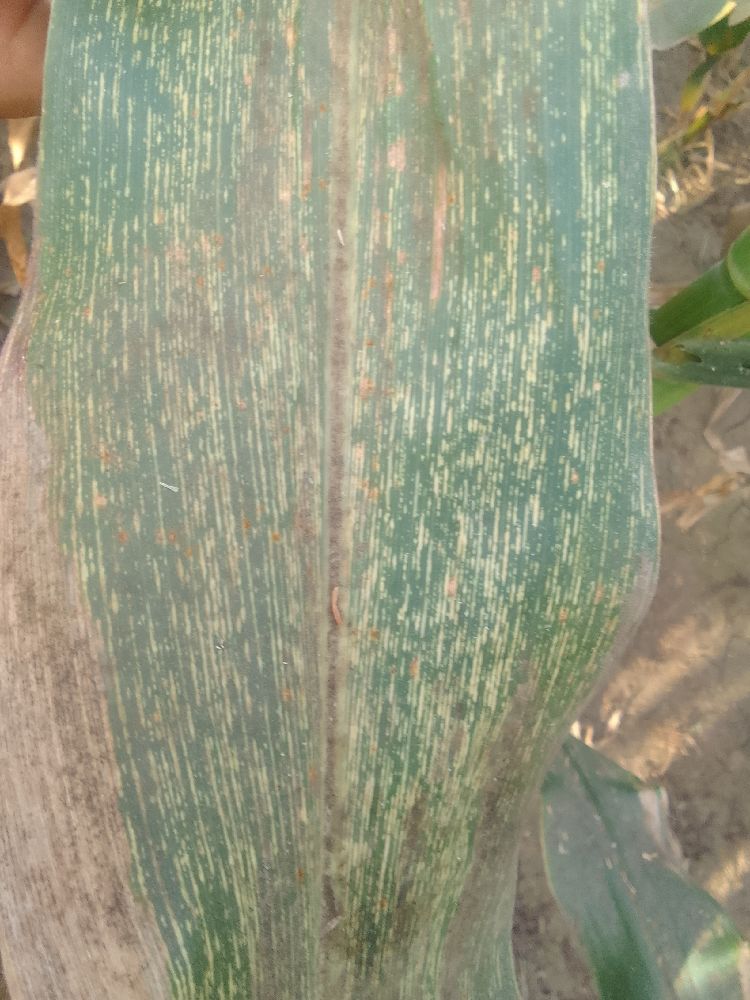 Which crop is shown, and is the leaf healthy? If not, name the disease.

maize, maize streak virus
